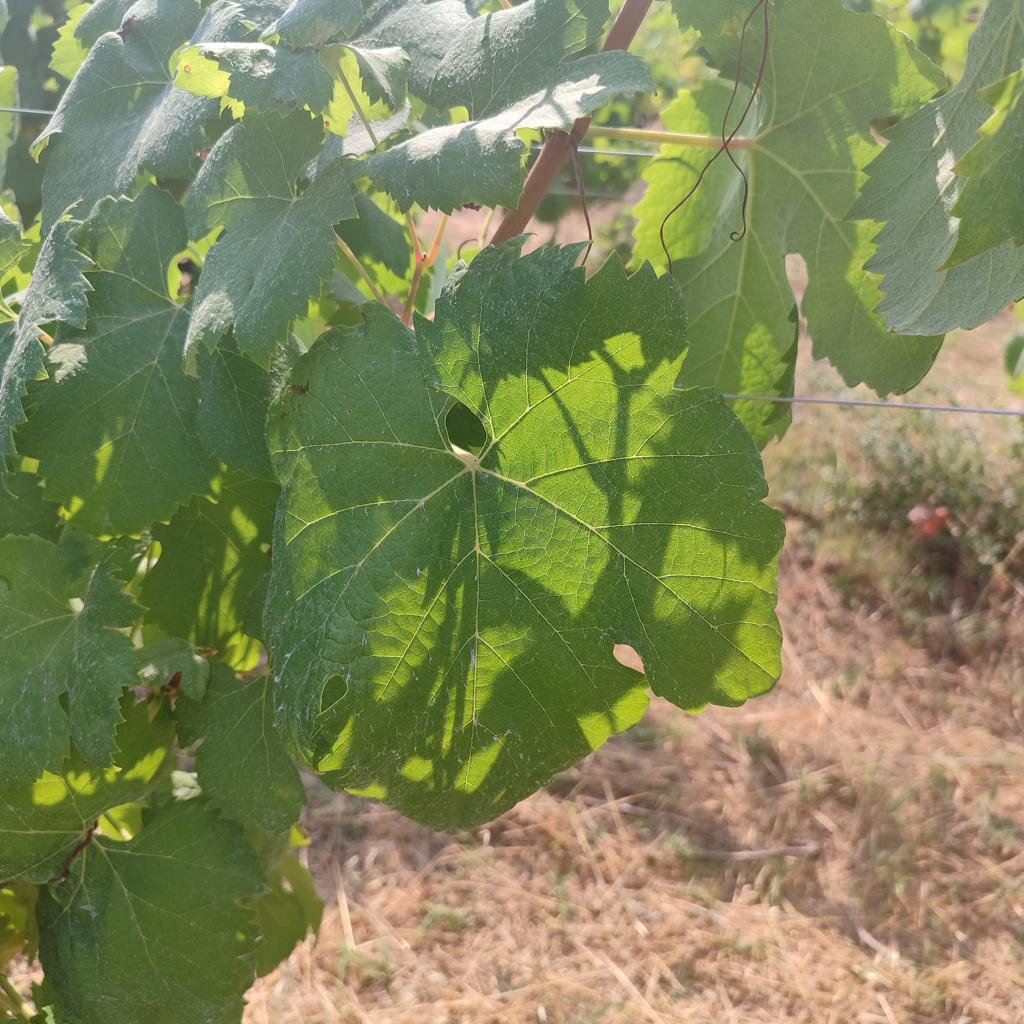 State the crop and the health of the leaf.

grapevine, healthy
